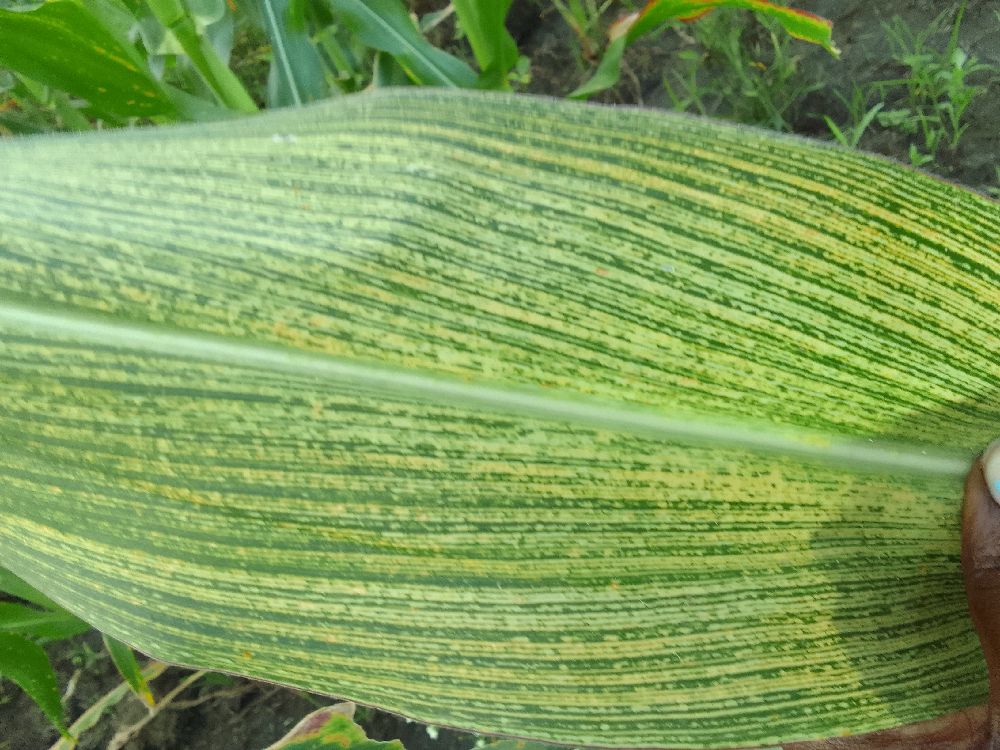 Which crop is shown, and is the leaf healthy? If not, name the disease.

maize, maize streak virus
